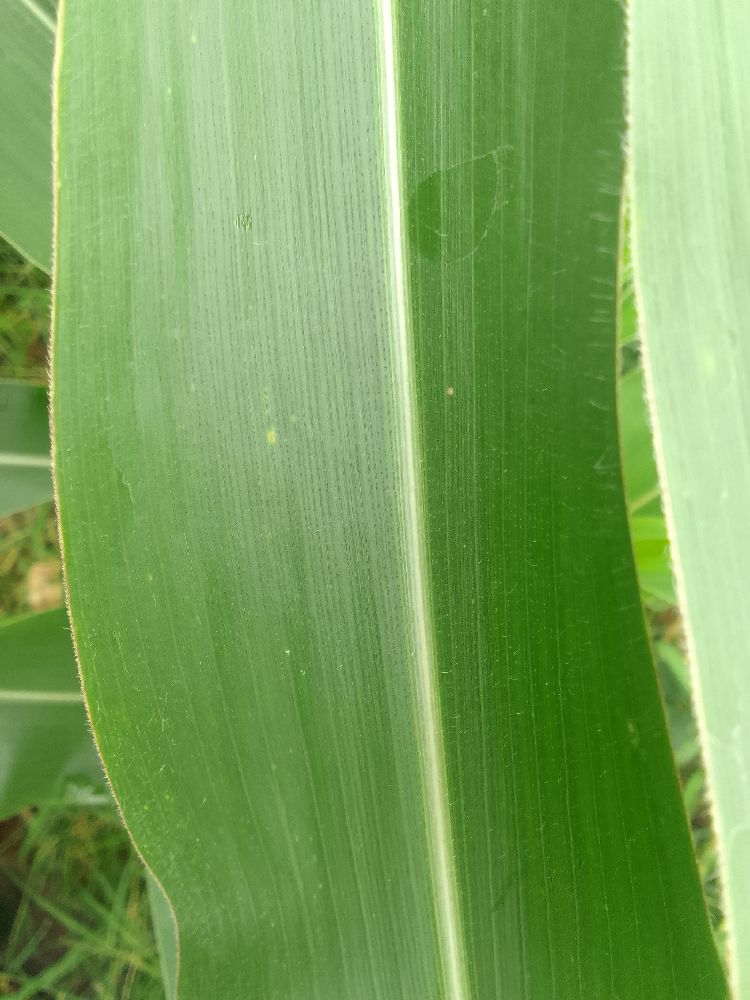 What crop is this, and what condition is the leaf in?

maize, healthy
